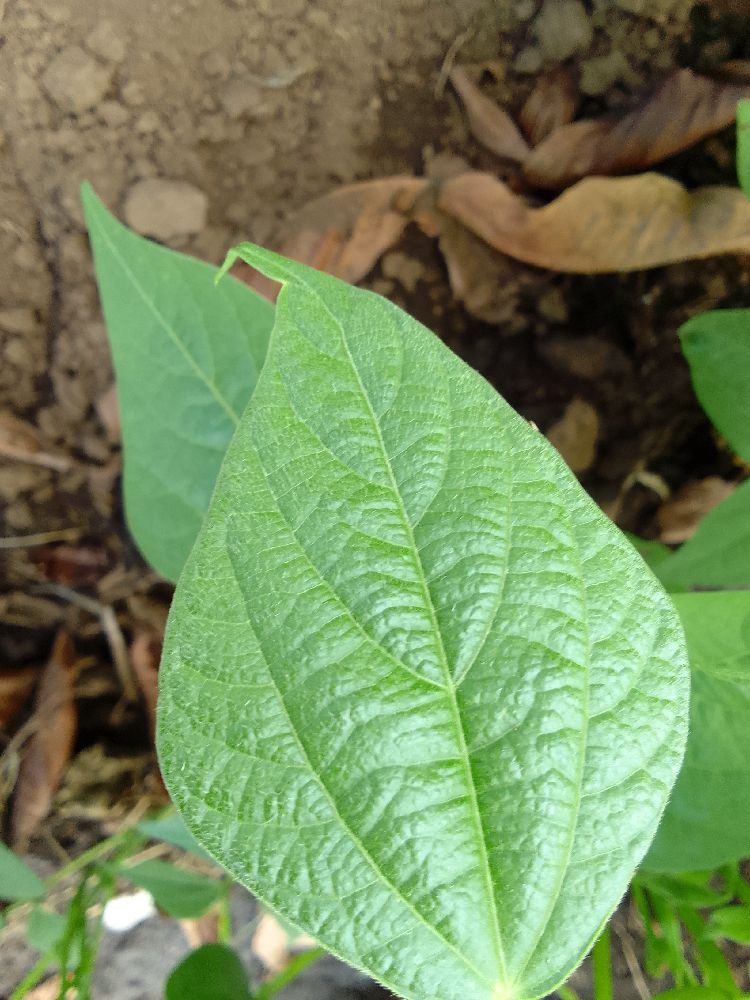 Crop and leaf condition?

common bean, healthy
